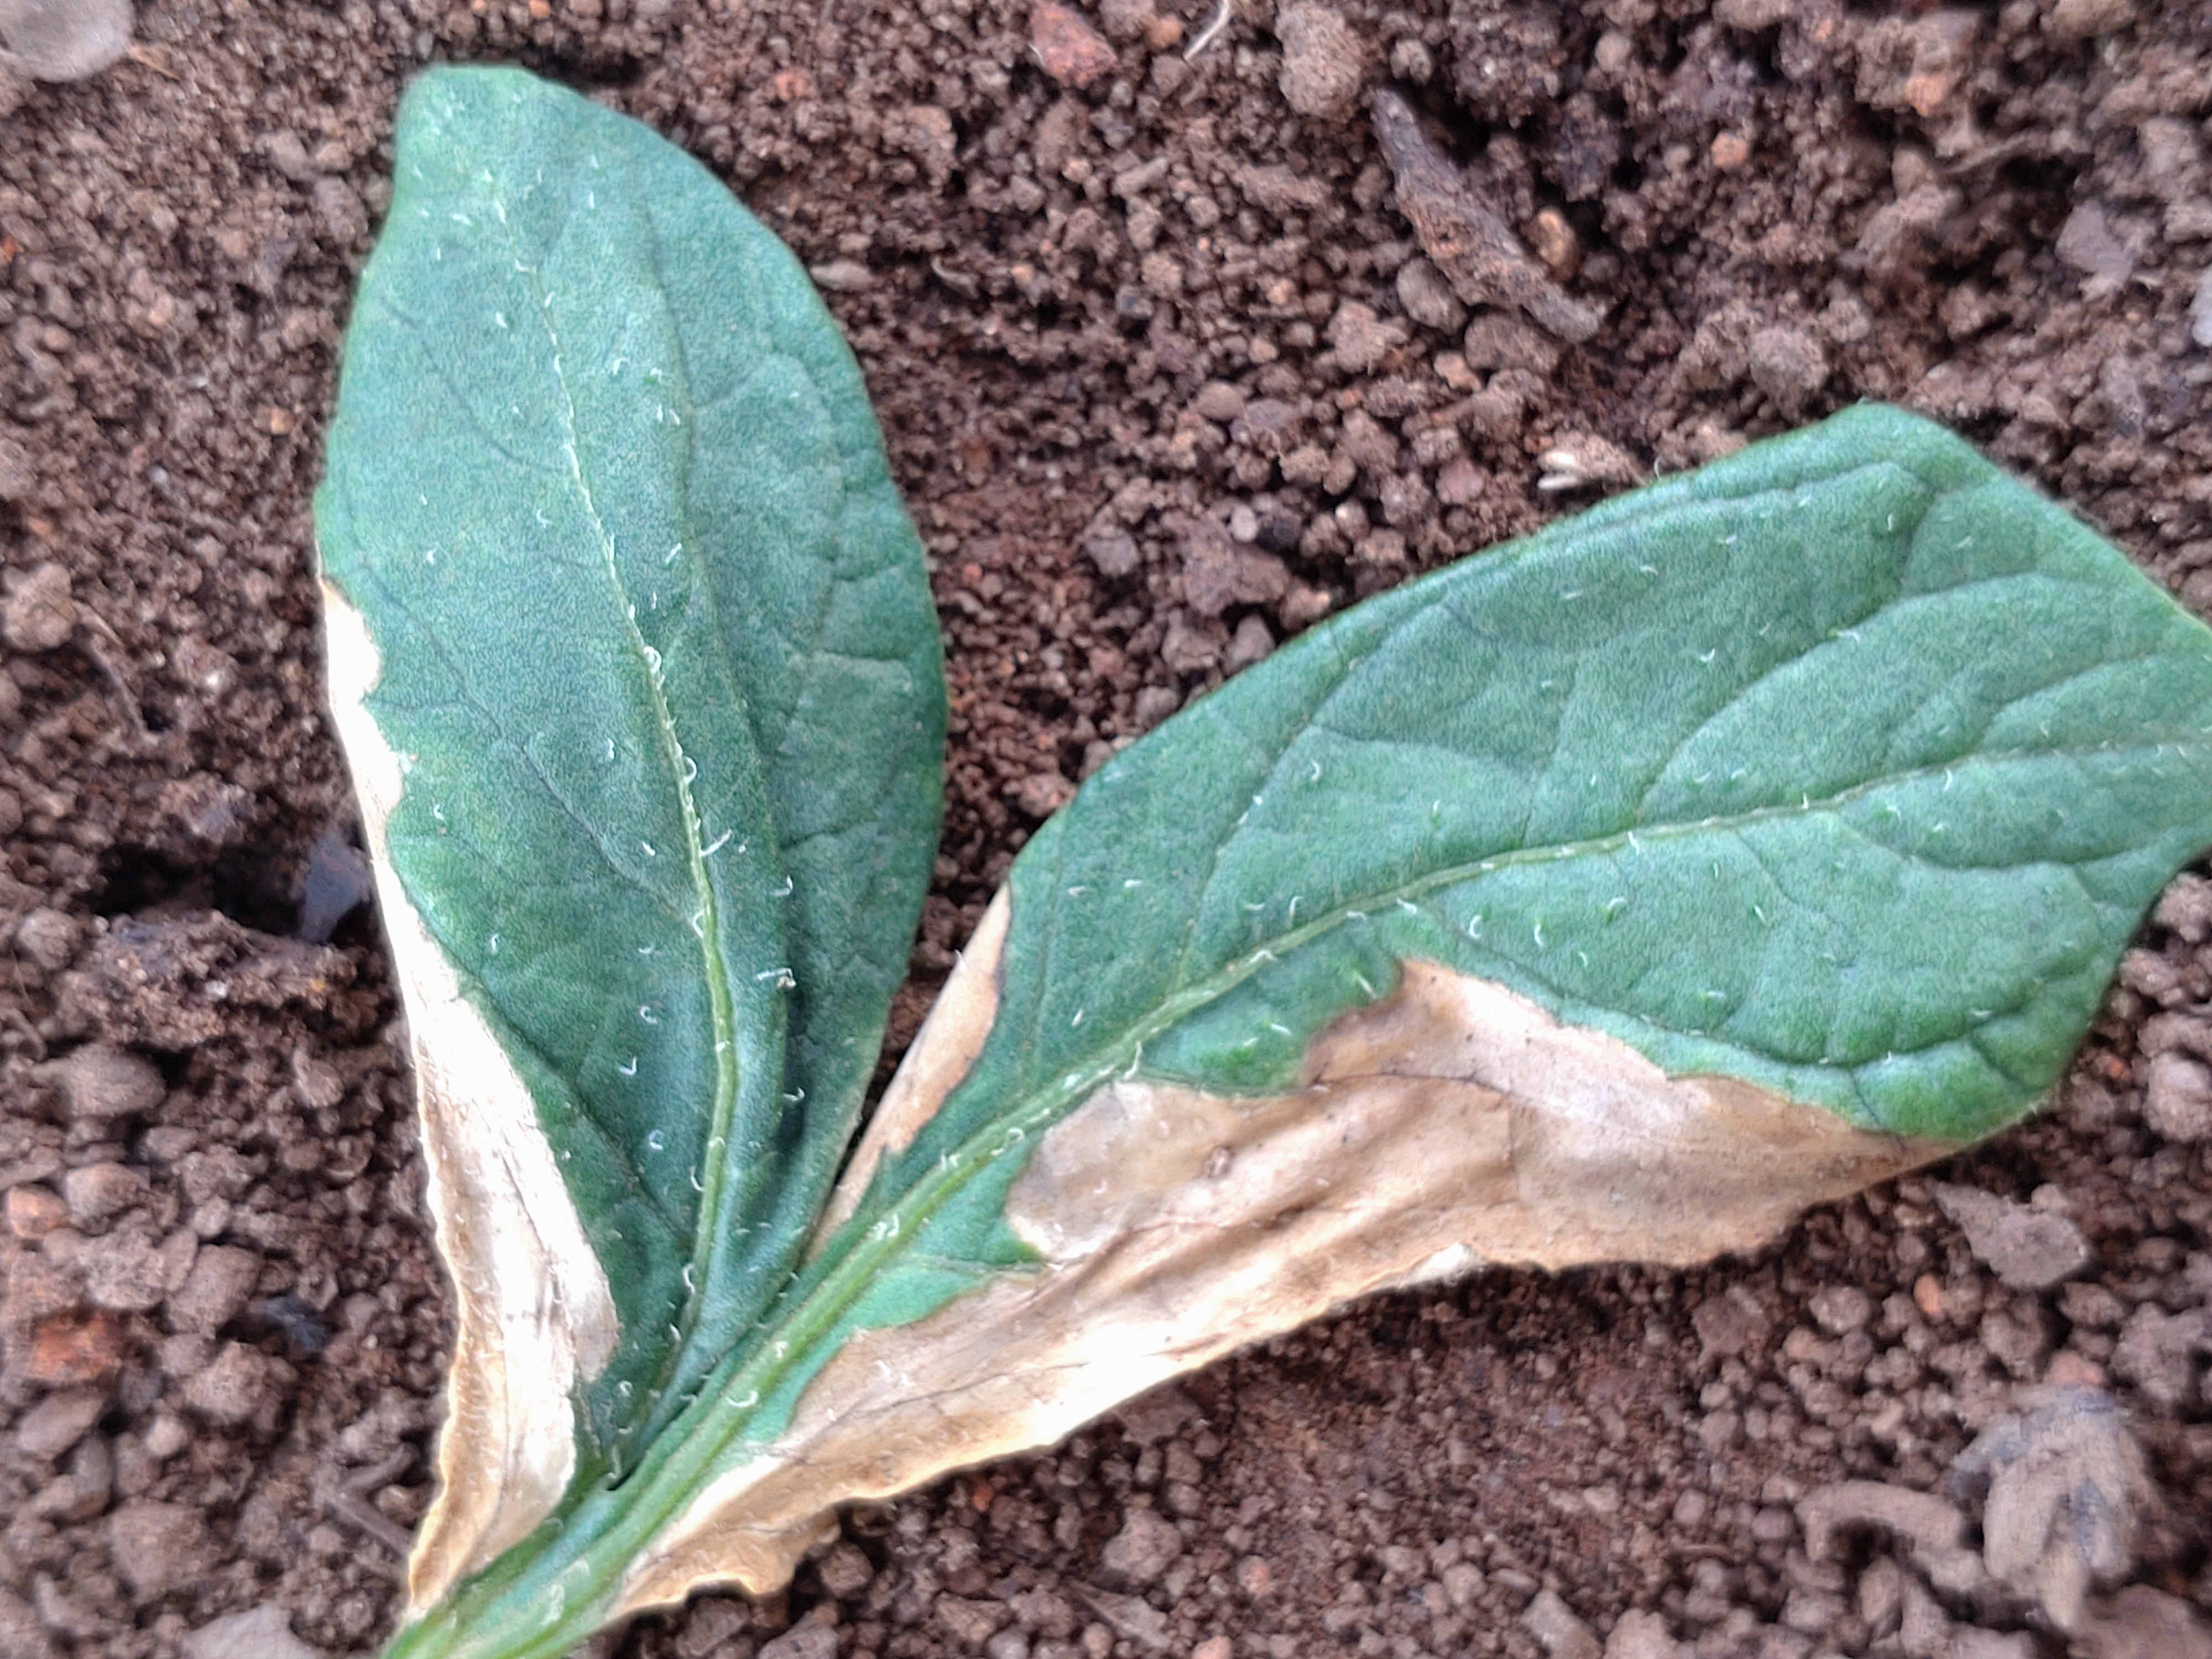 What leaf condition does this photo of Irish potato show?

early blight
